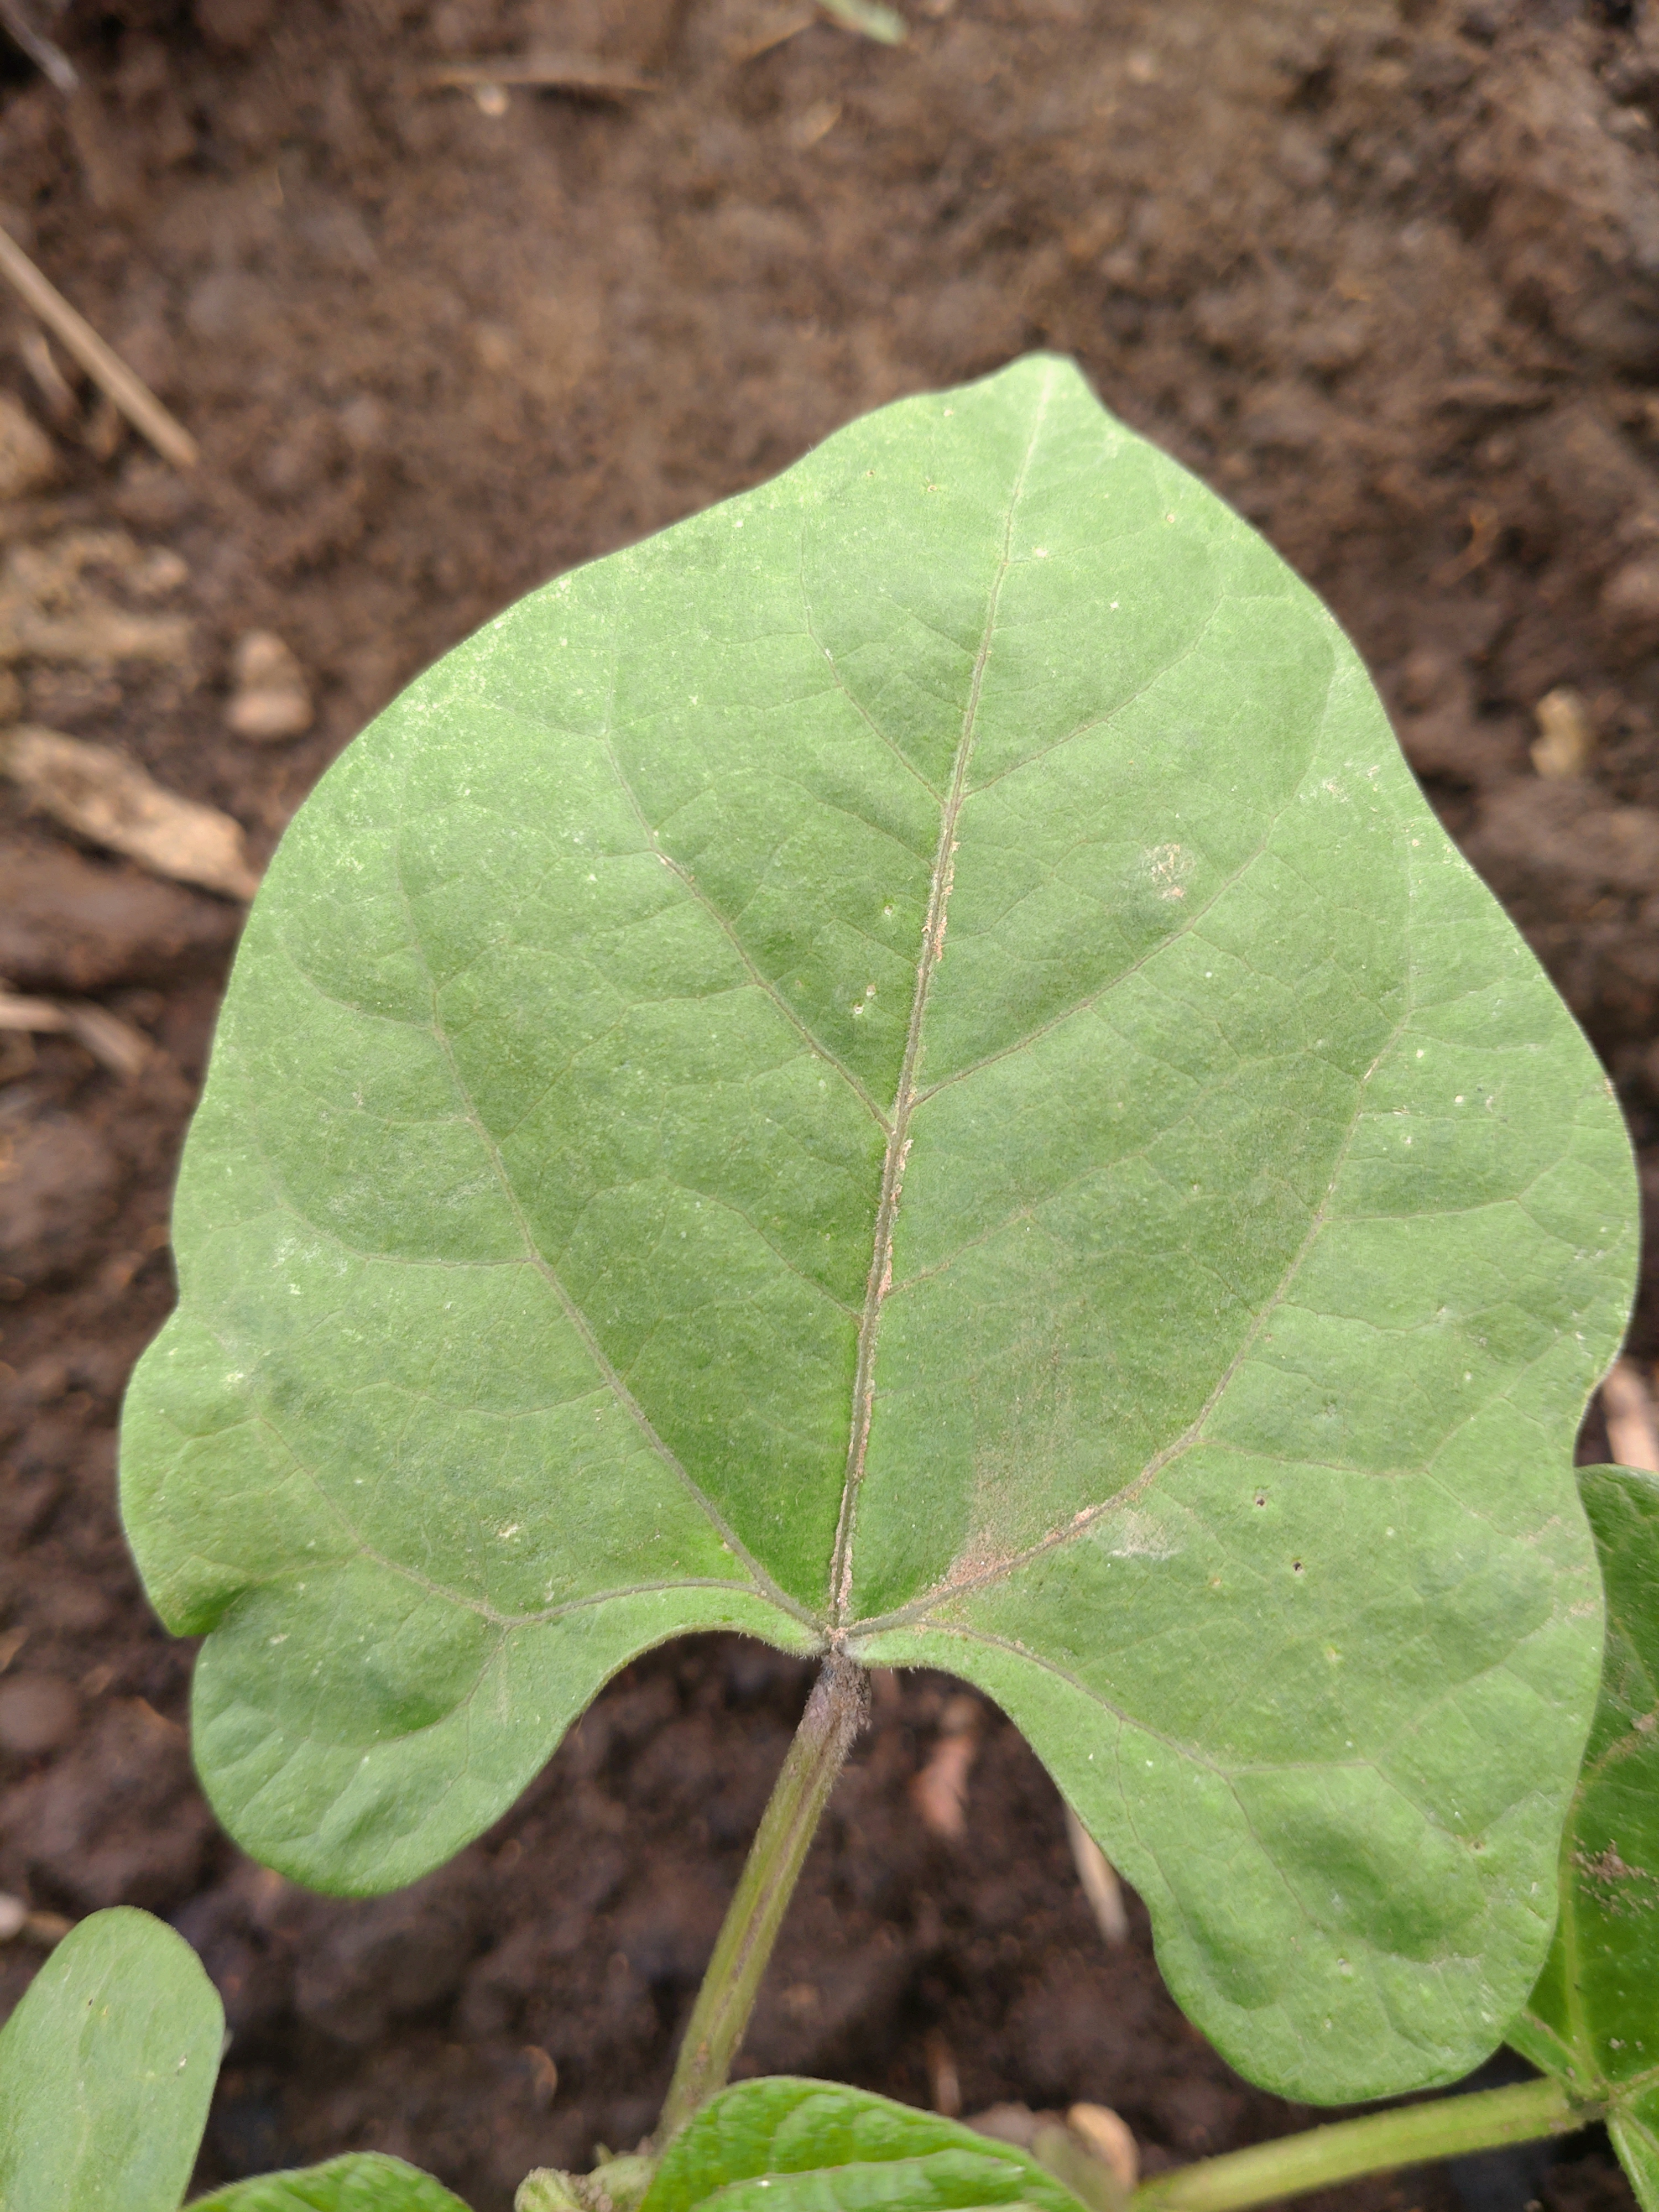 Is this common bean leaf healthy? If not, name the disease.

healthy
